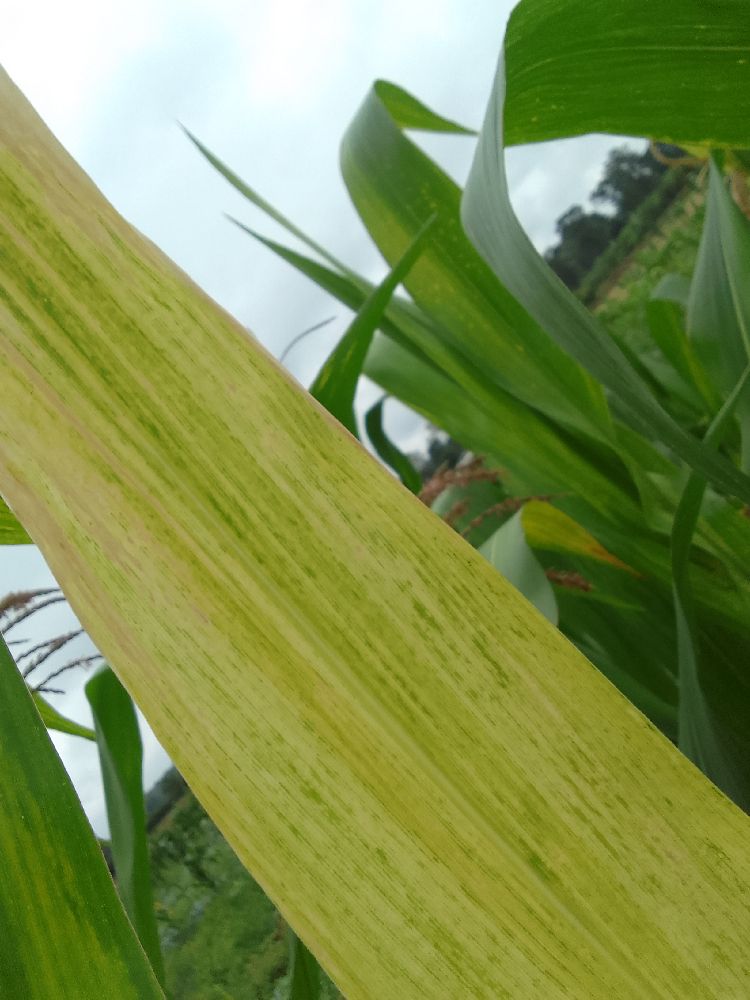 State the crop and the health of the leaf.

maize, maize lethal necrosis
